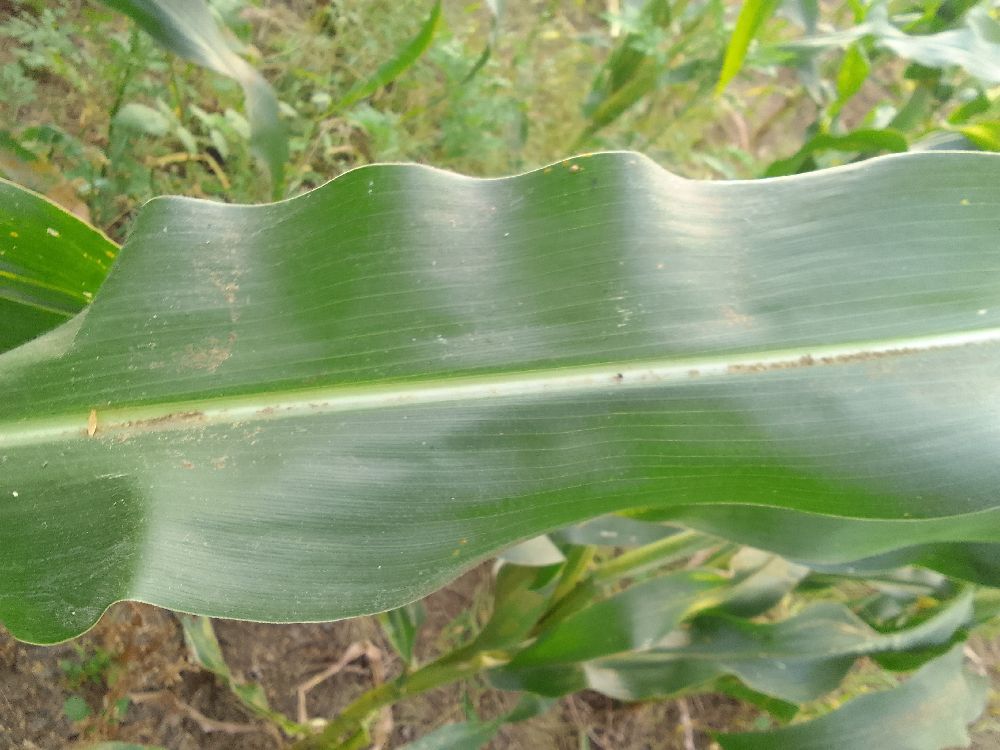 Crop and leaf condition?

maize, healthy
